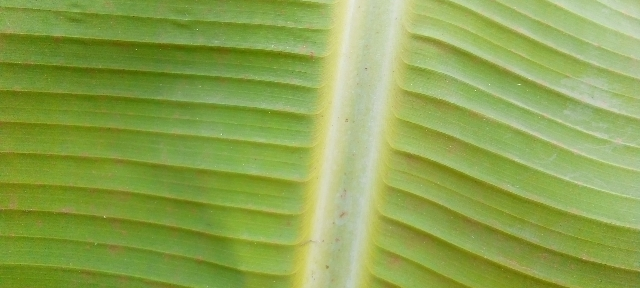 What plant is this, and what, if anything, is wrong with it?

banana, healthy
